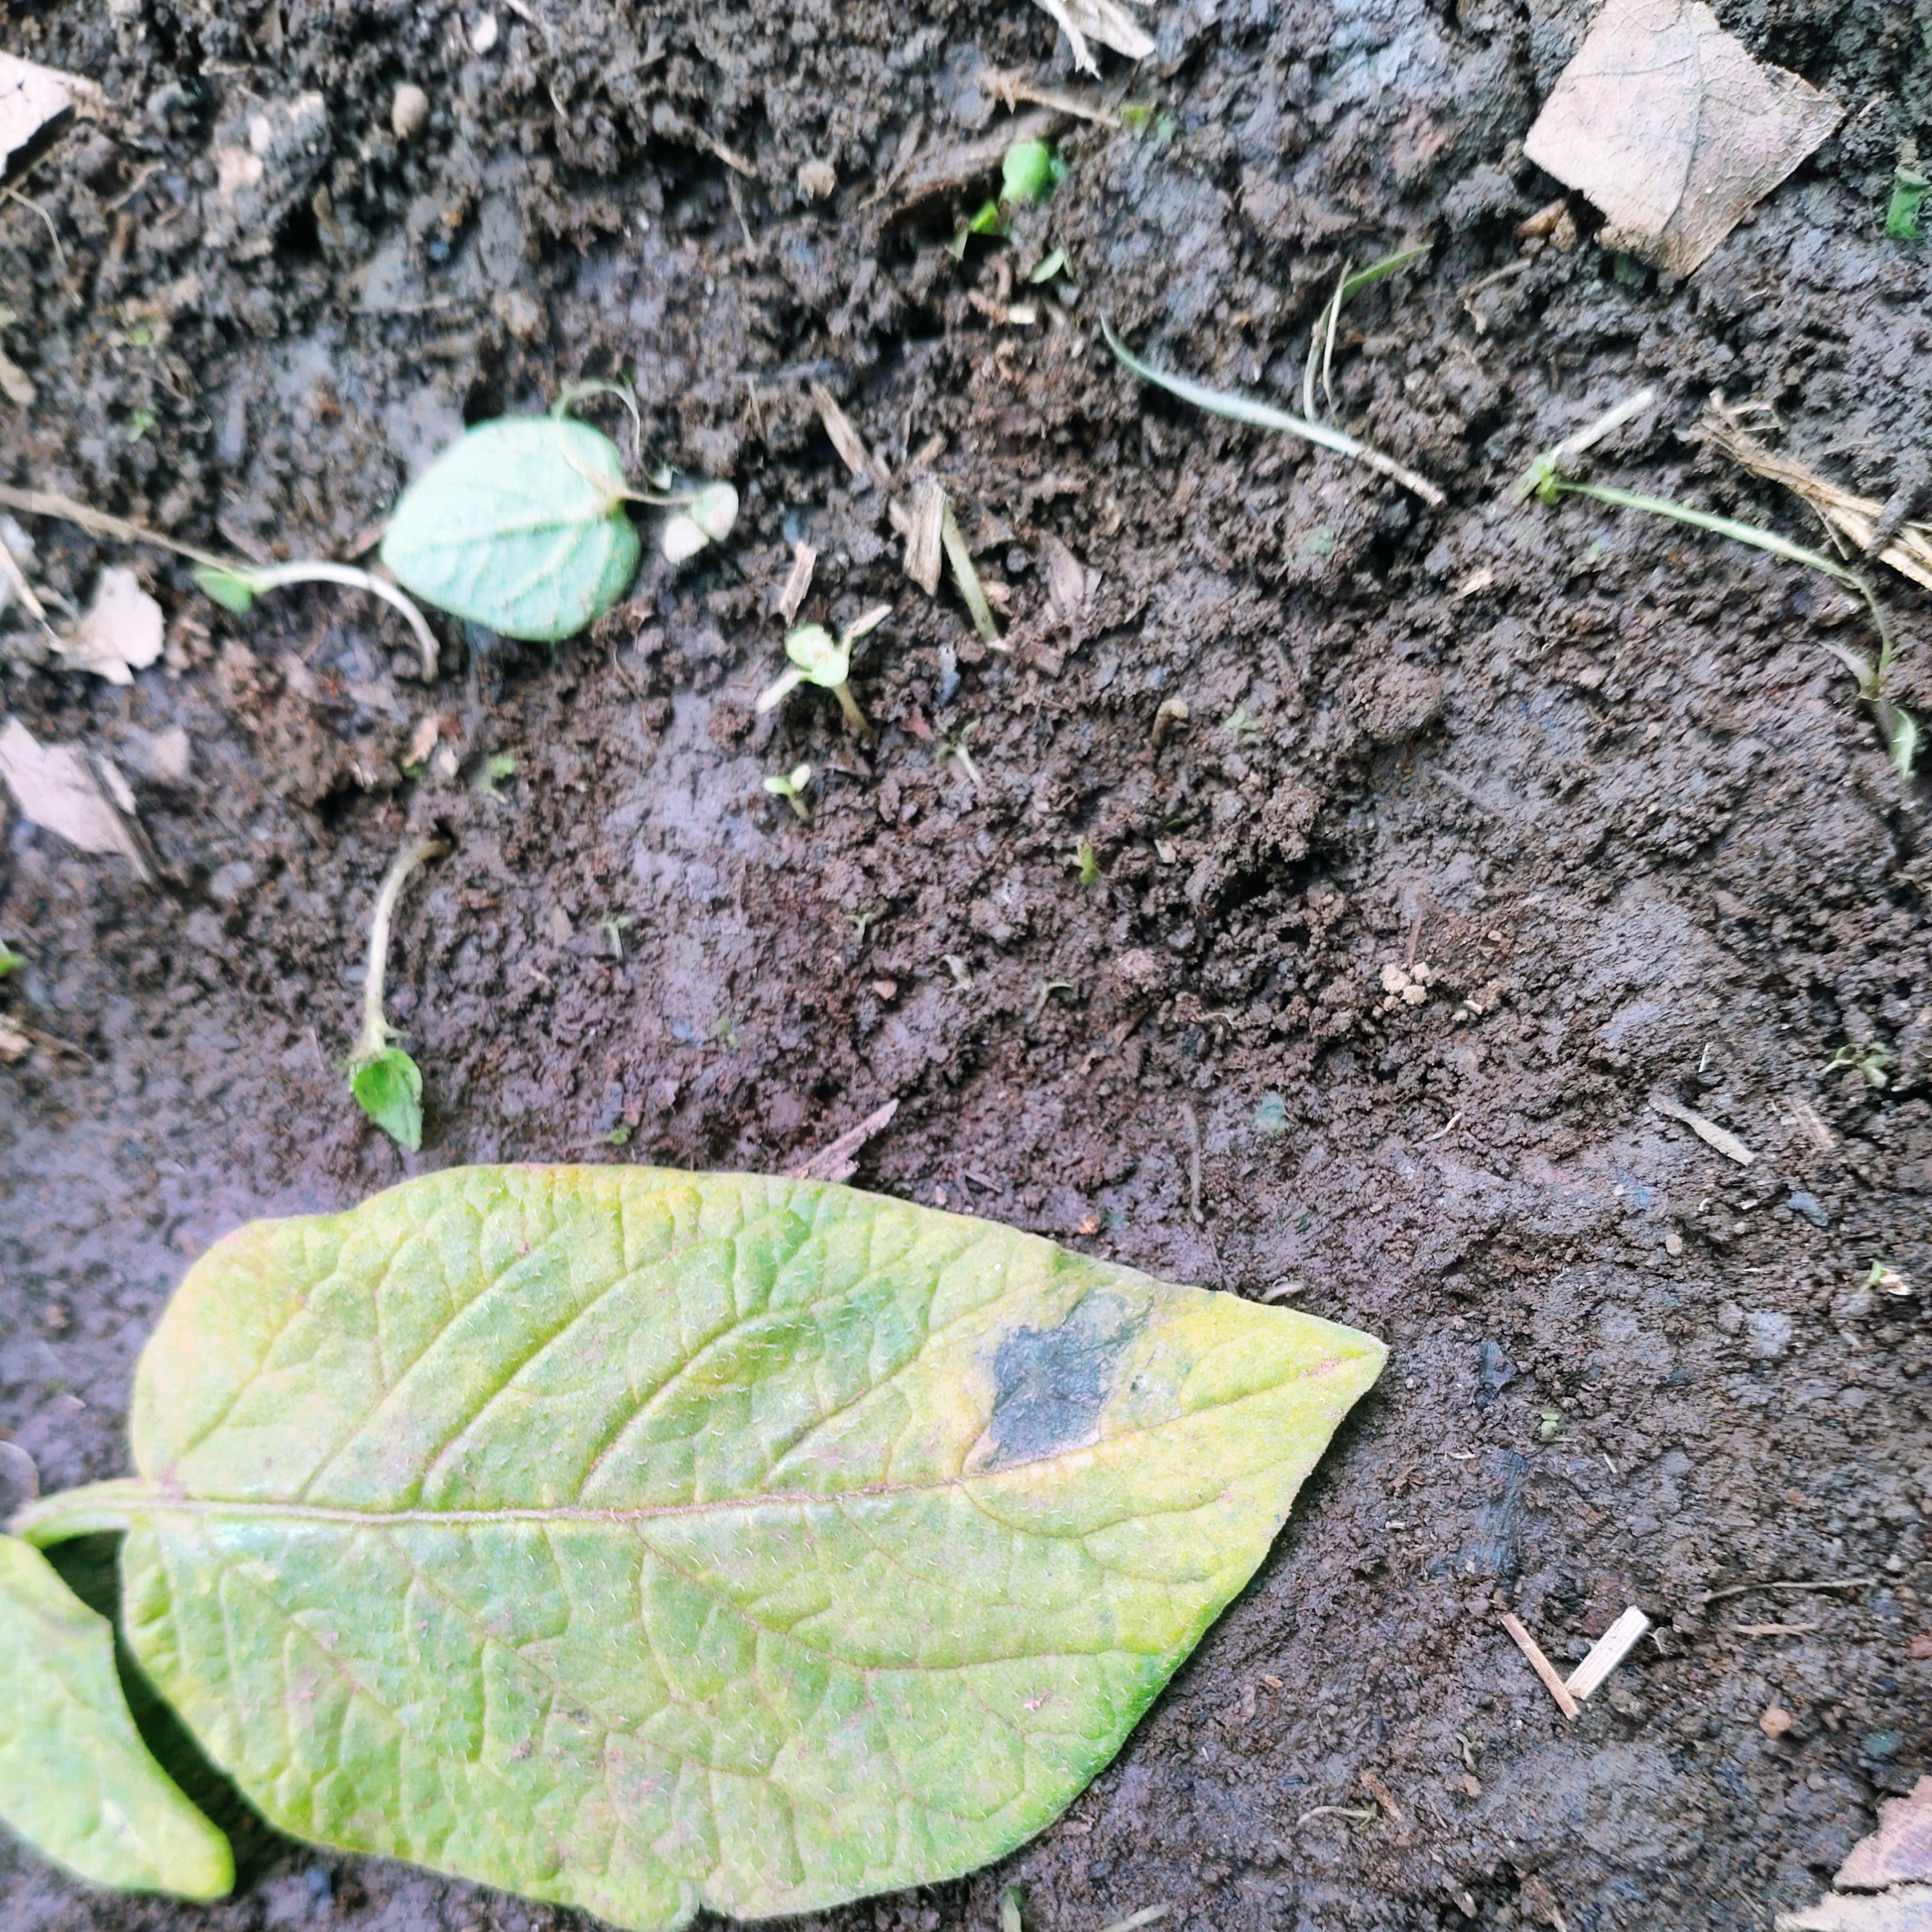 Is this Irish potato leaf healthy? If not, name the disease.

late blight
